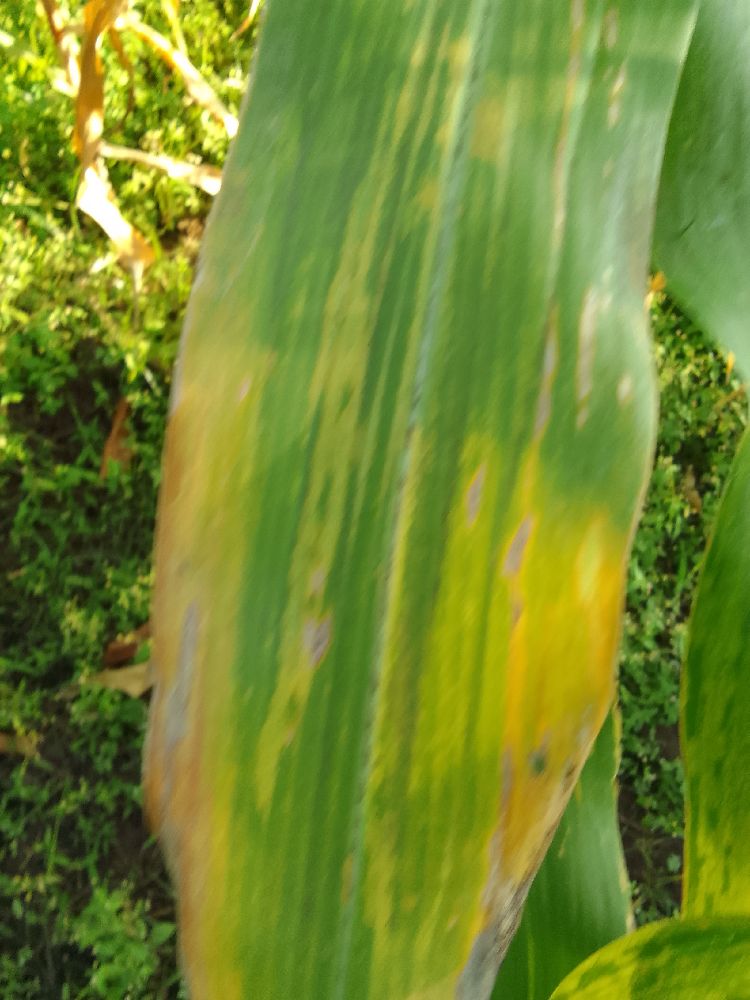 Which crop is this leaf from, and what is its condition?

maize, maize lethal necrosis
